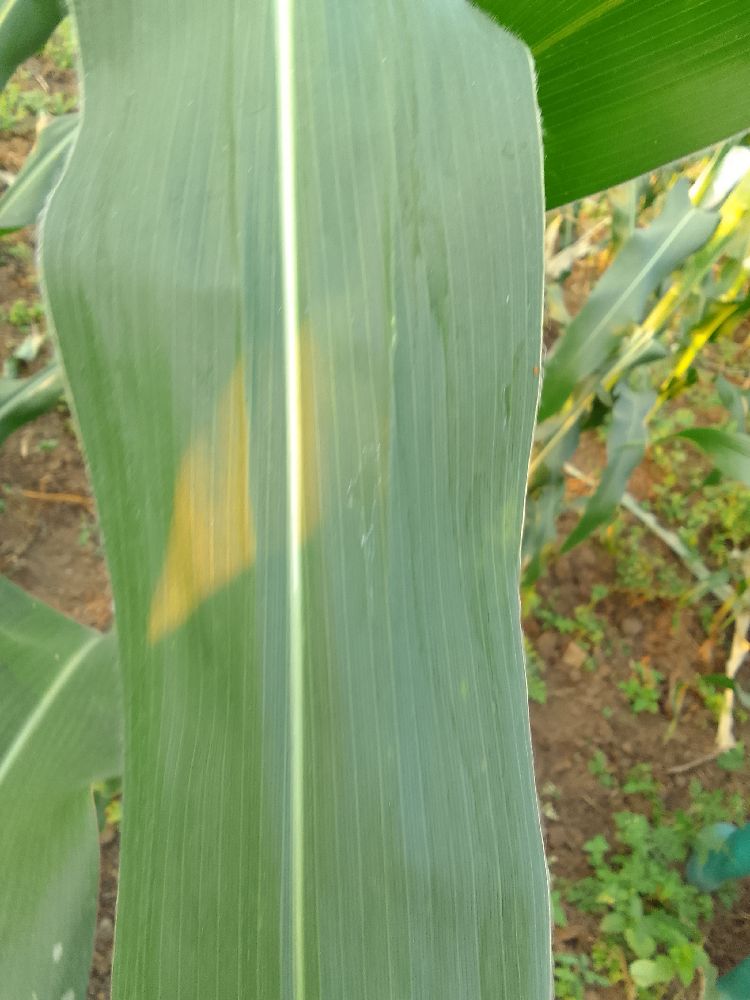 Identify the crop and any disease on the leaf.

maize, healthy
